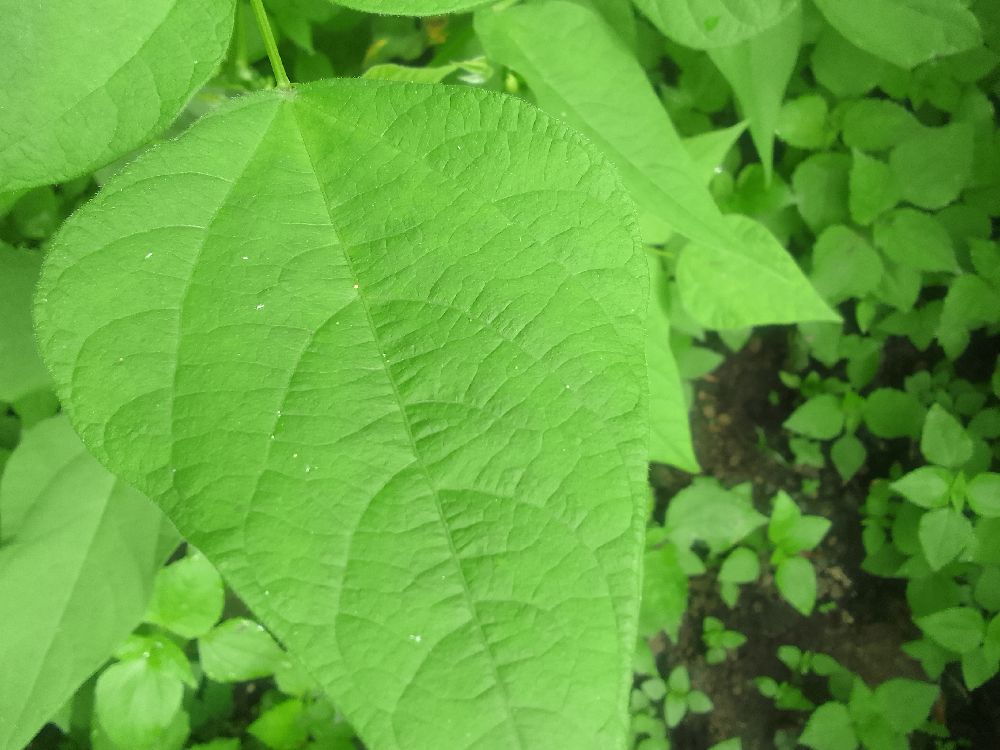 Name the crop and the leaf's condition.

common bean, healthy
